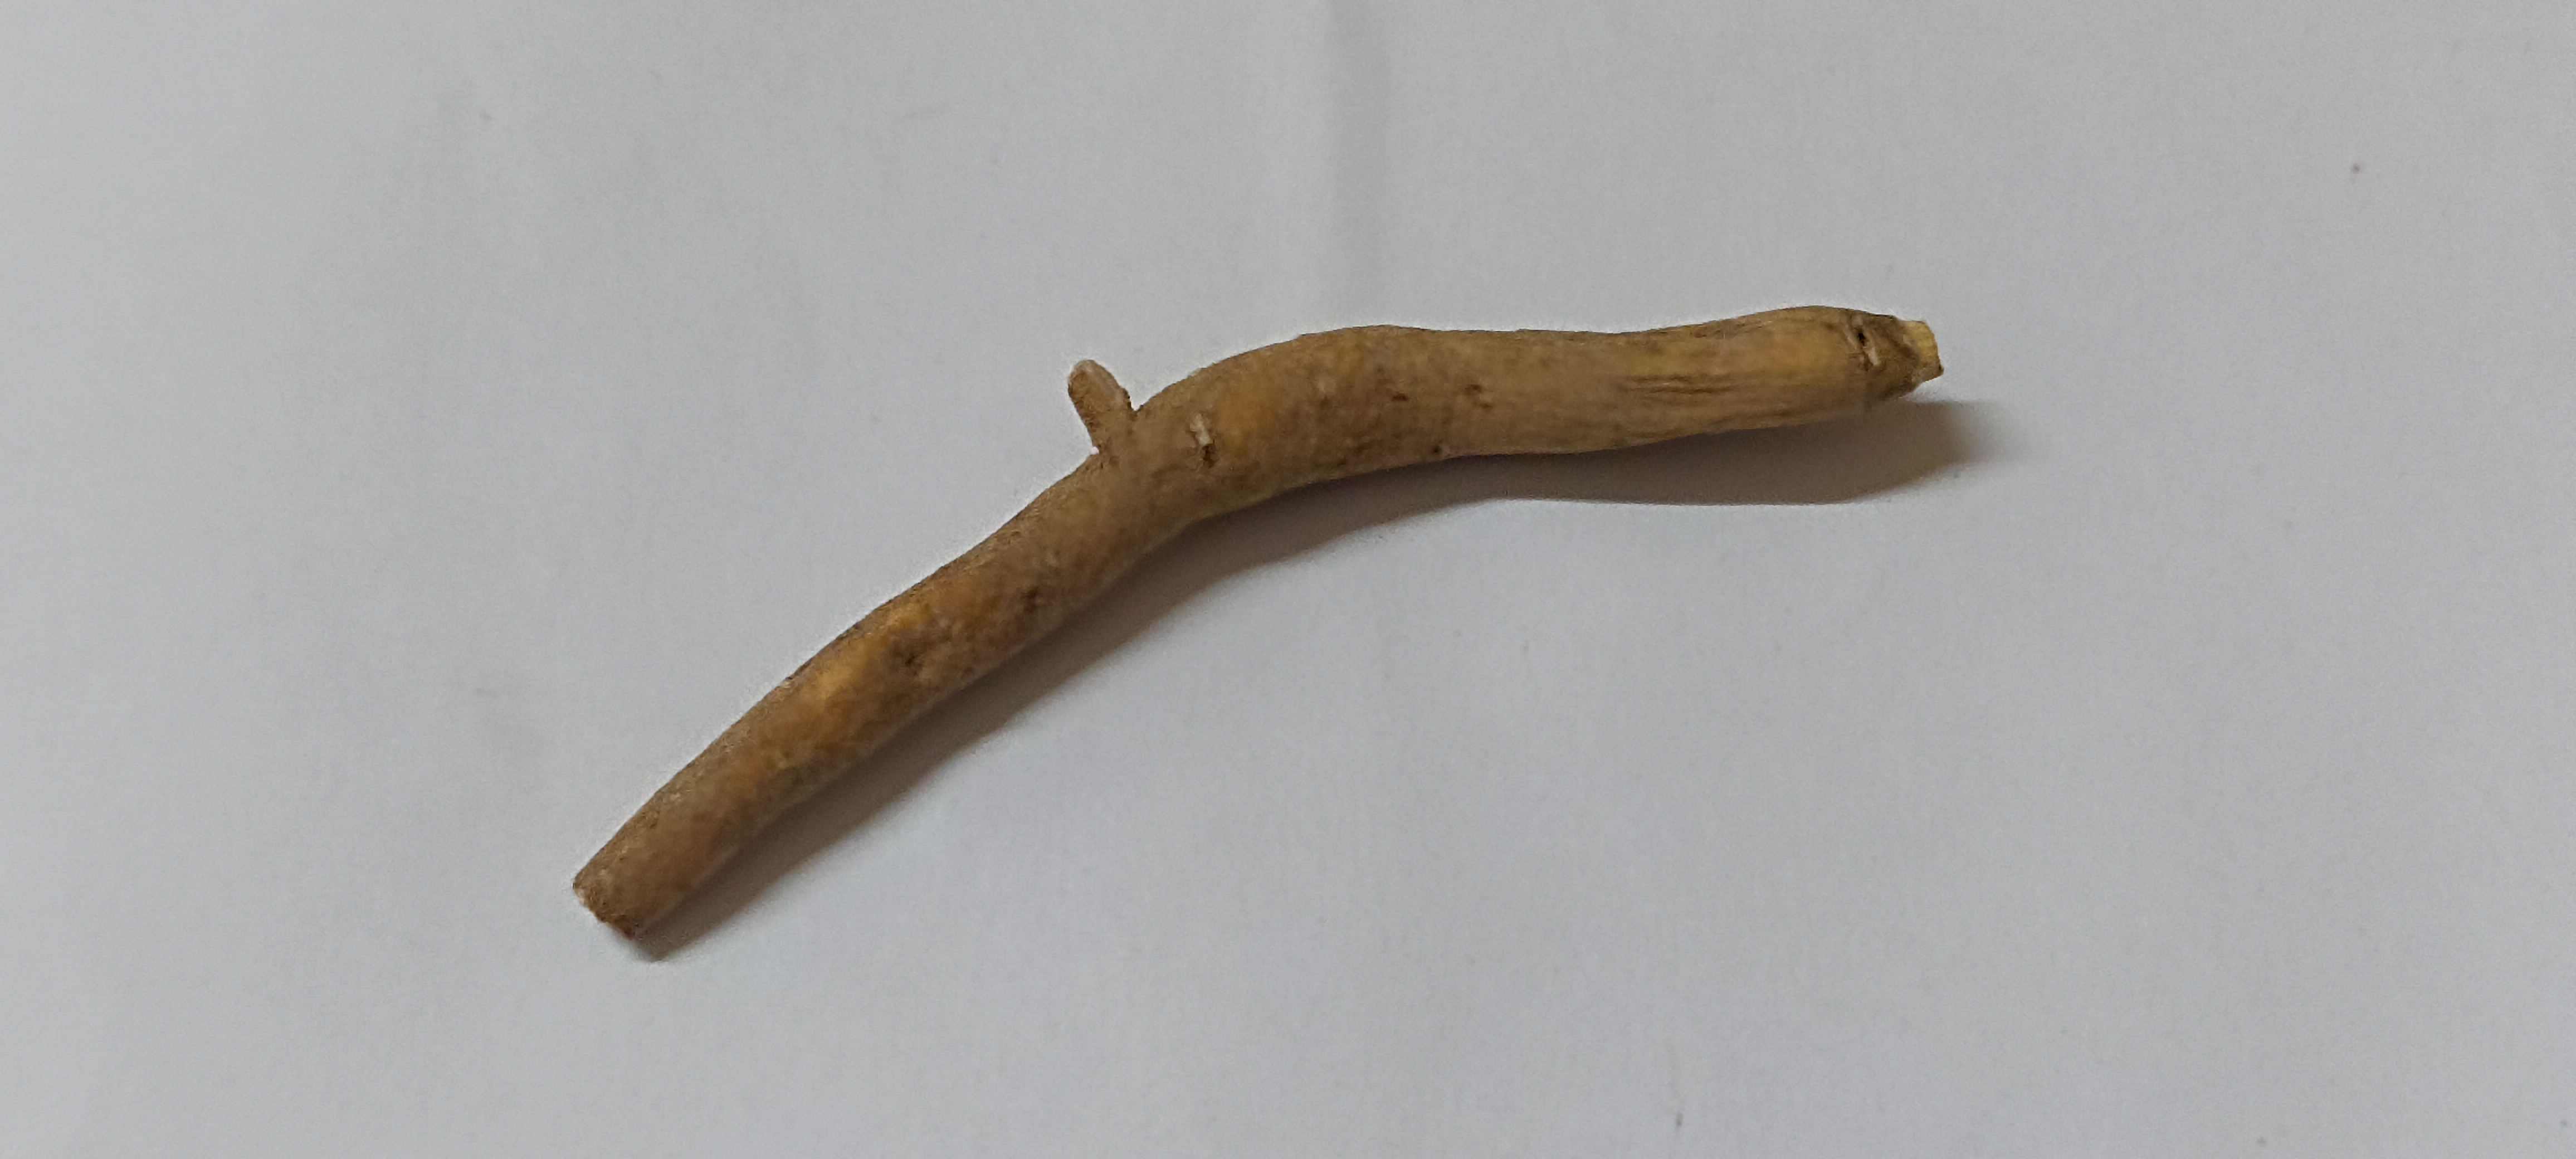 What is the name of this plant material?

ashwagandha
